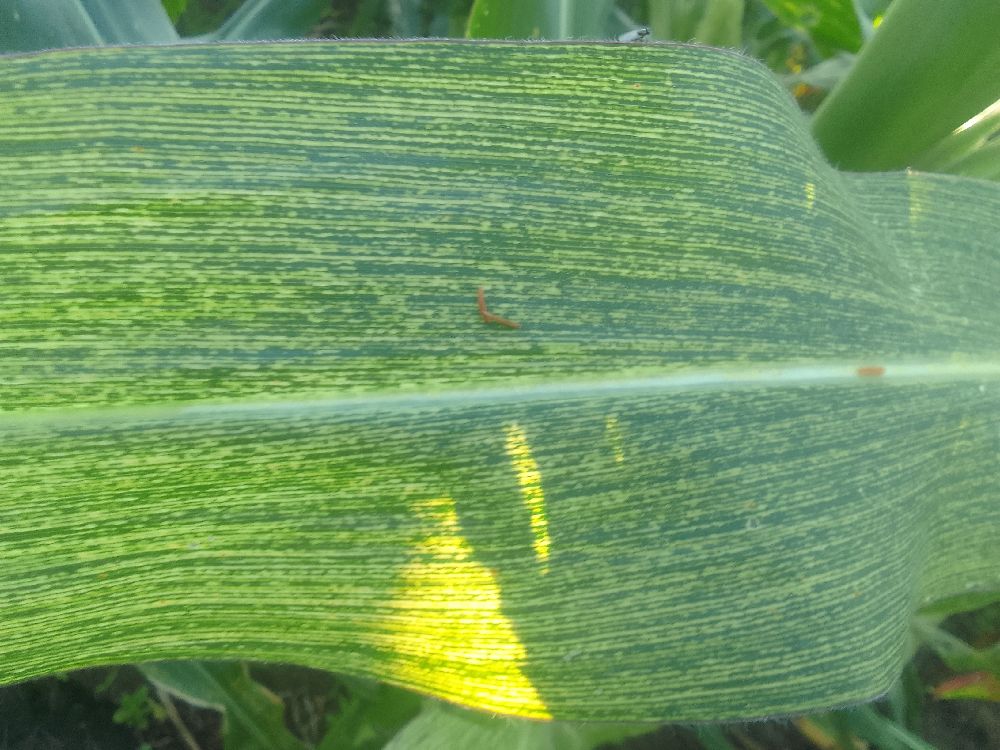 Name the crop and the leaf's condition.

maize, maize streak virus
